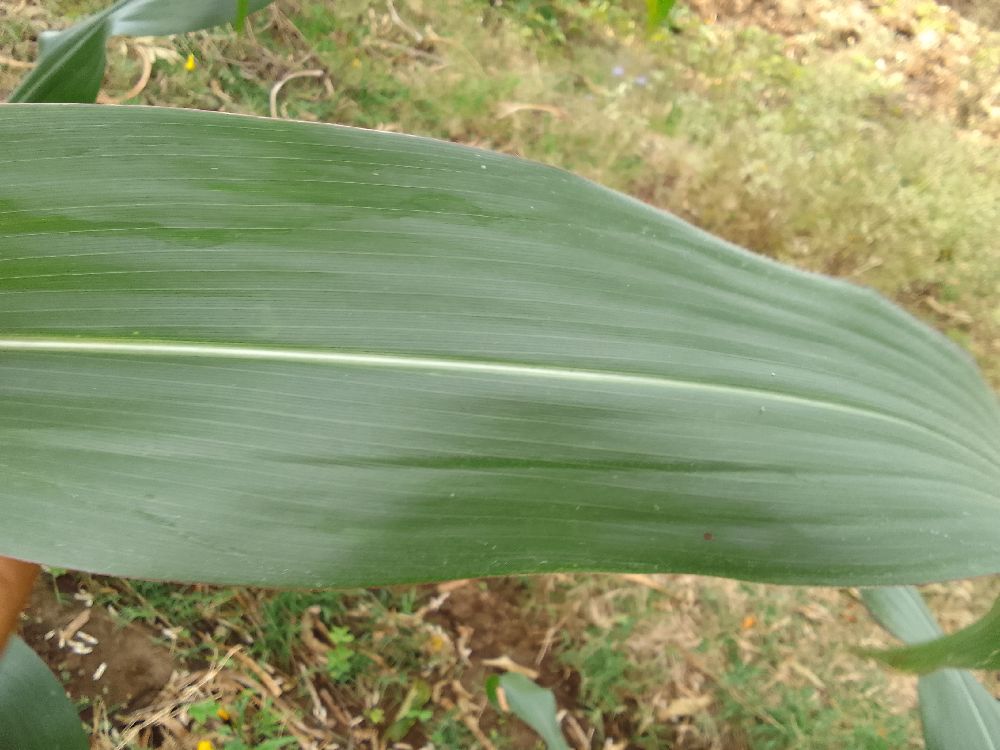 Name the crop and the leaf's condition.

maize, healthy
